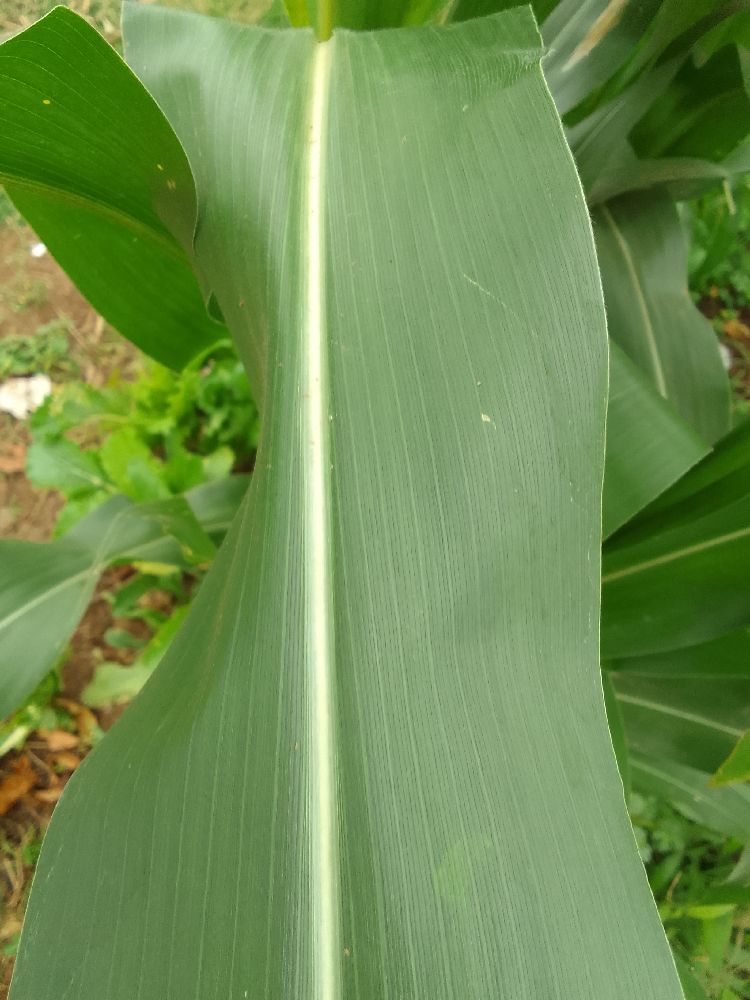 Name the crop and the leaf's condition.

maize, healthy
